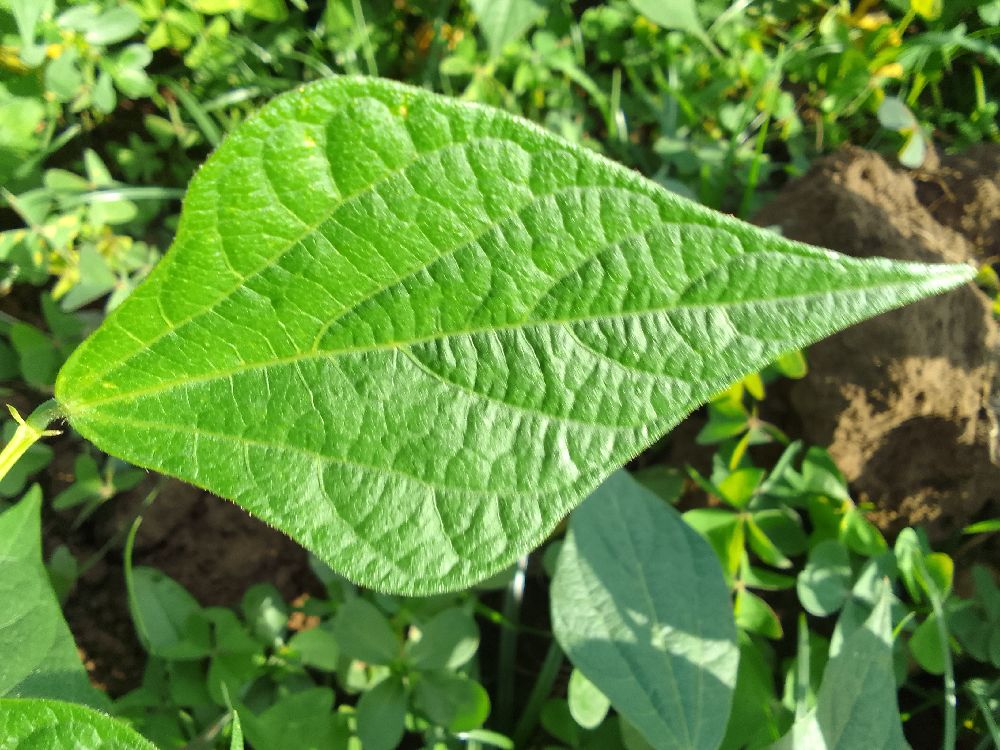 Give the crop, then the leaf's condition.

common bean, healthy
